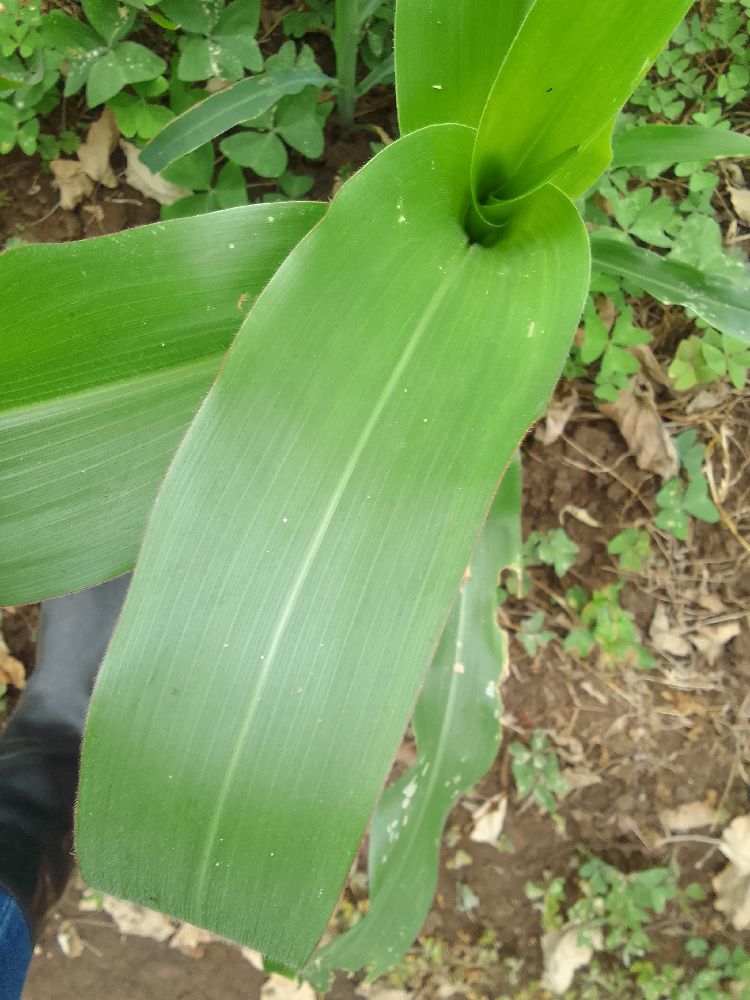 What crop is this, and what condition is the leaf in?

maize, healthy
